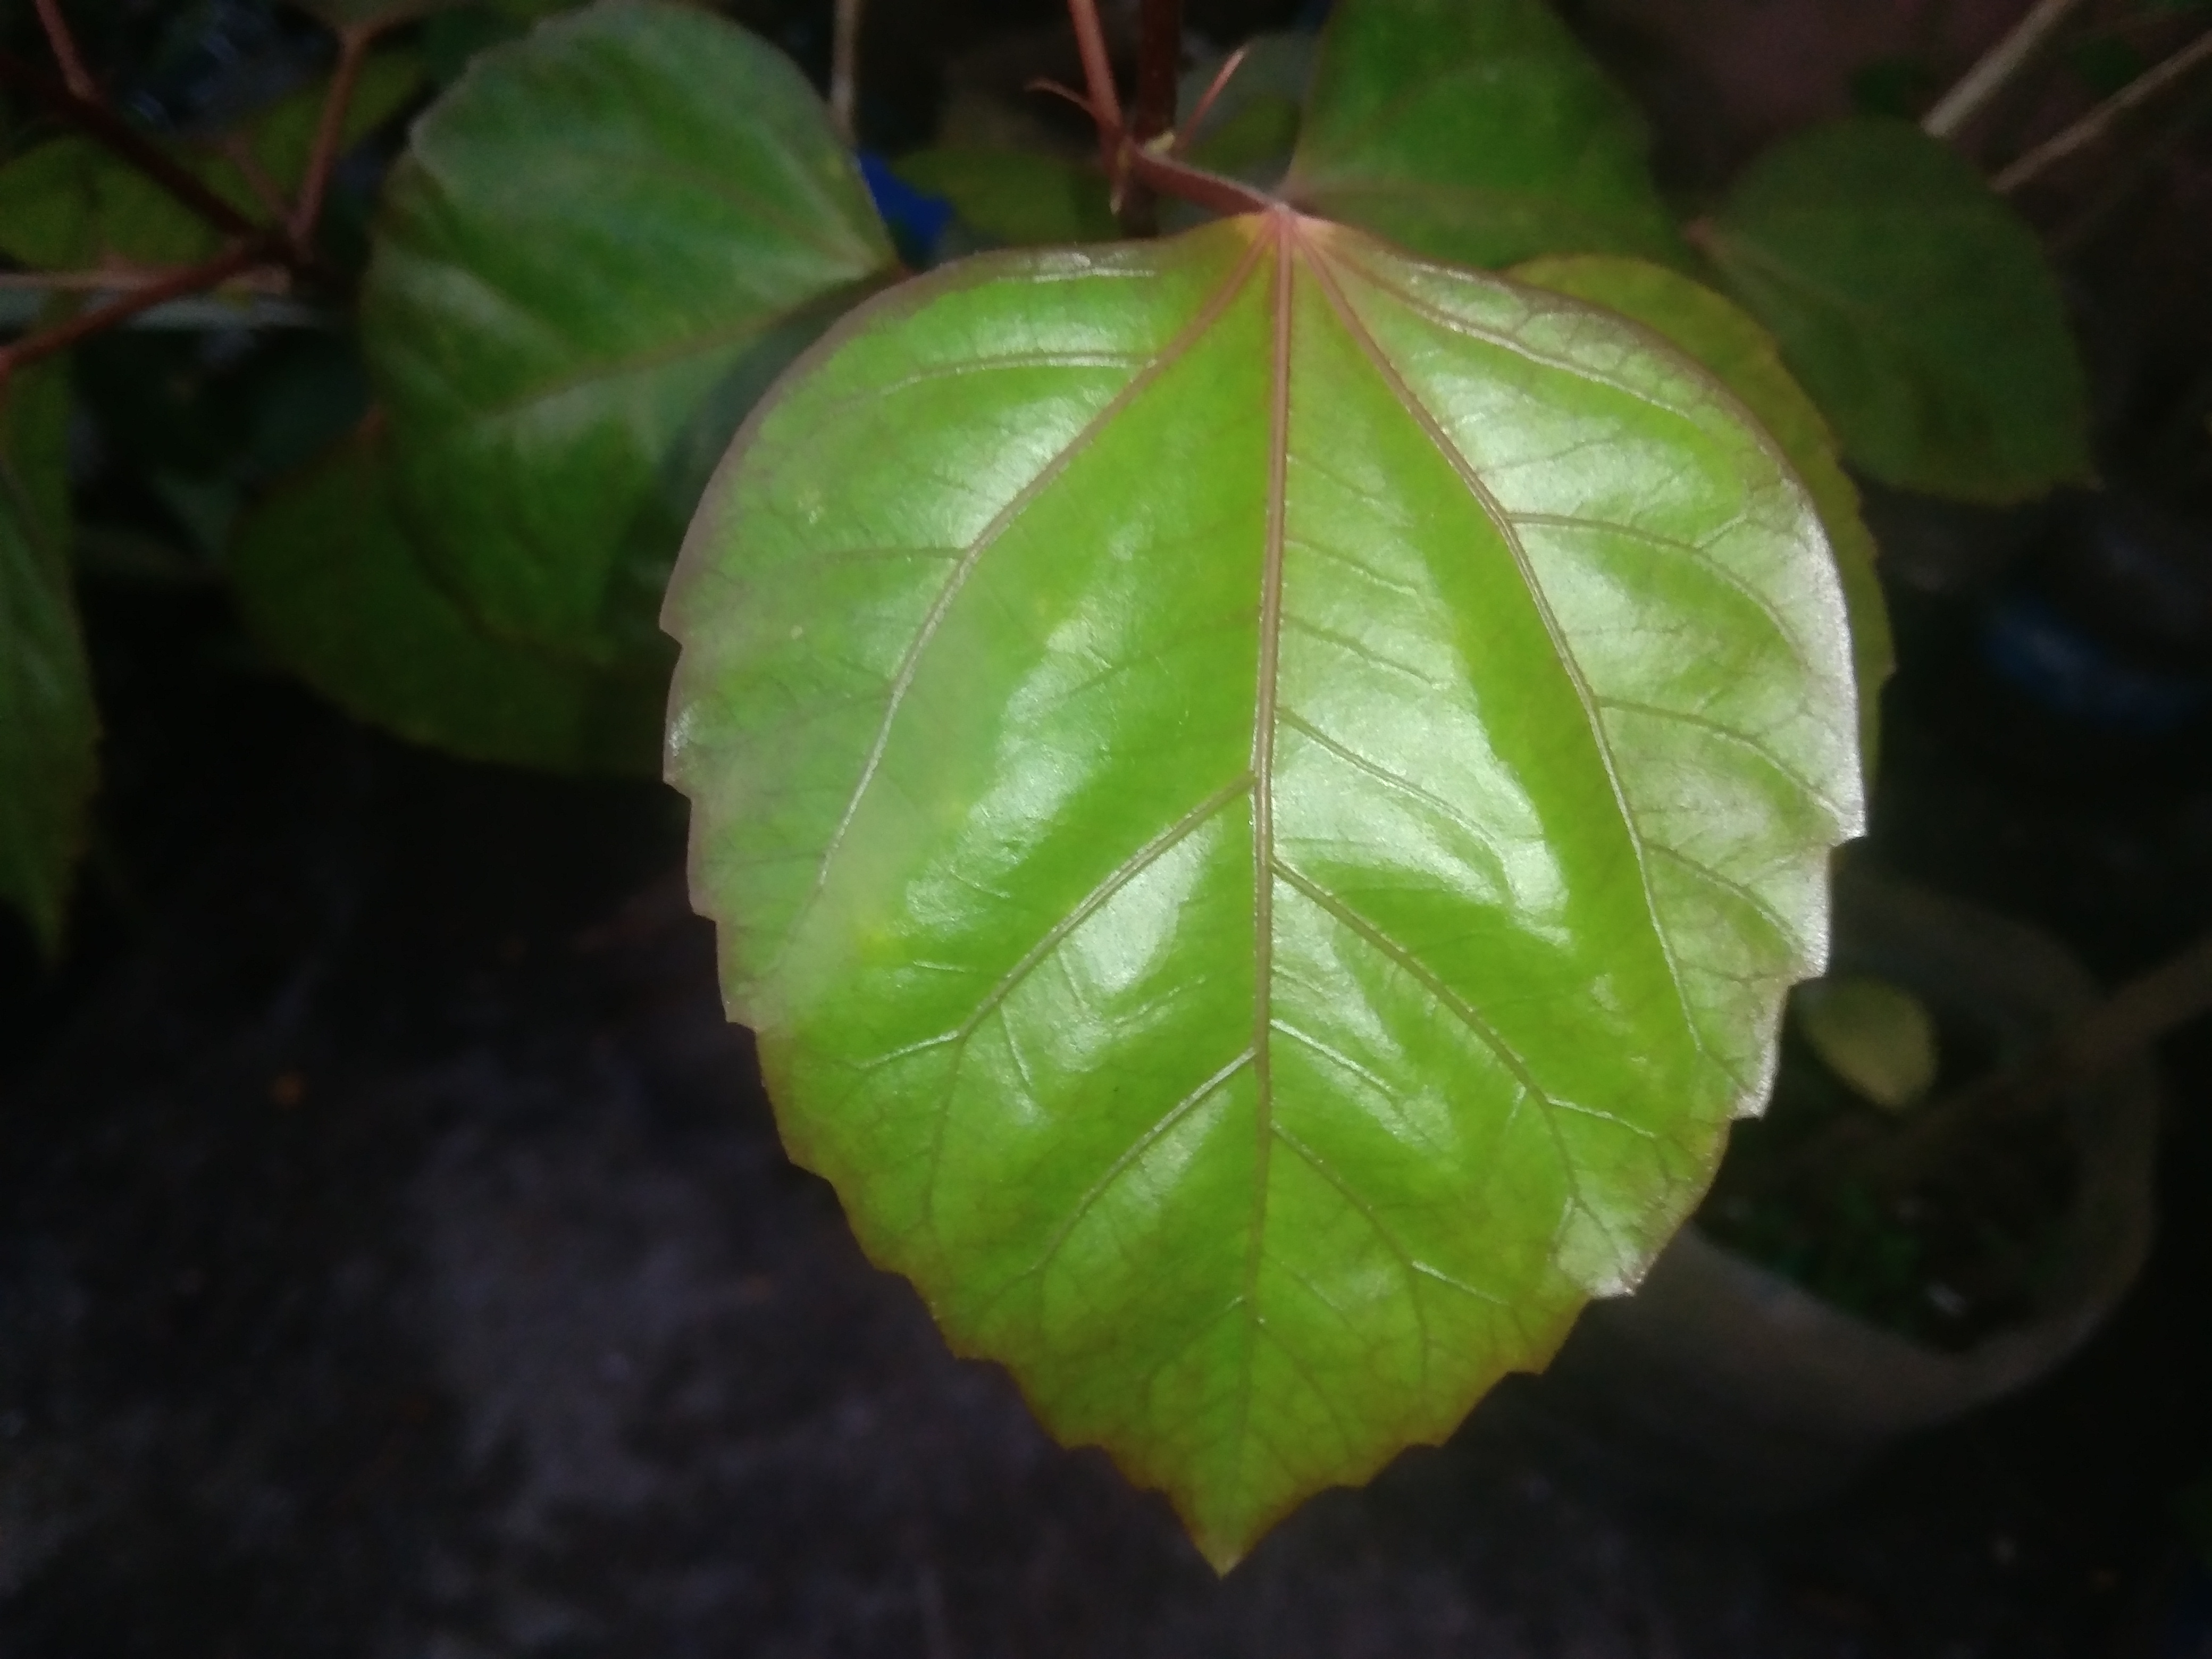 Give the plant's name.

hibiscus
